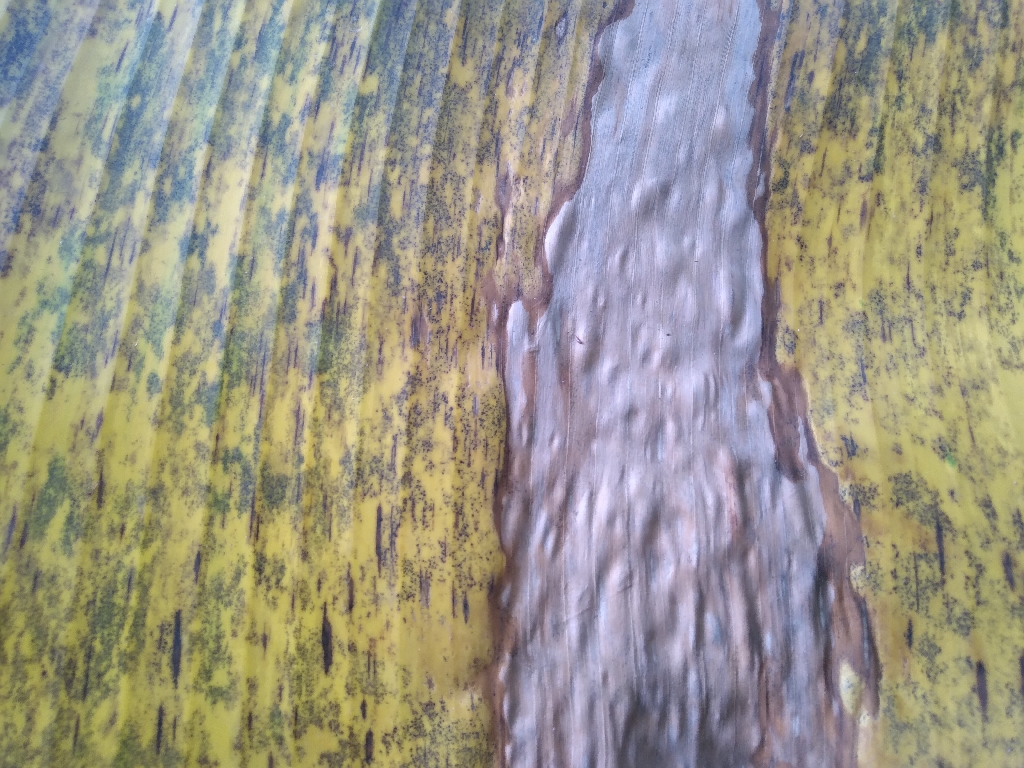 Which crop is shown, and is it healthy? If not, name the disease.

banana, black sigatoka
